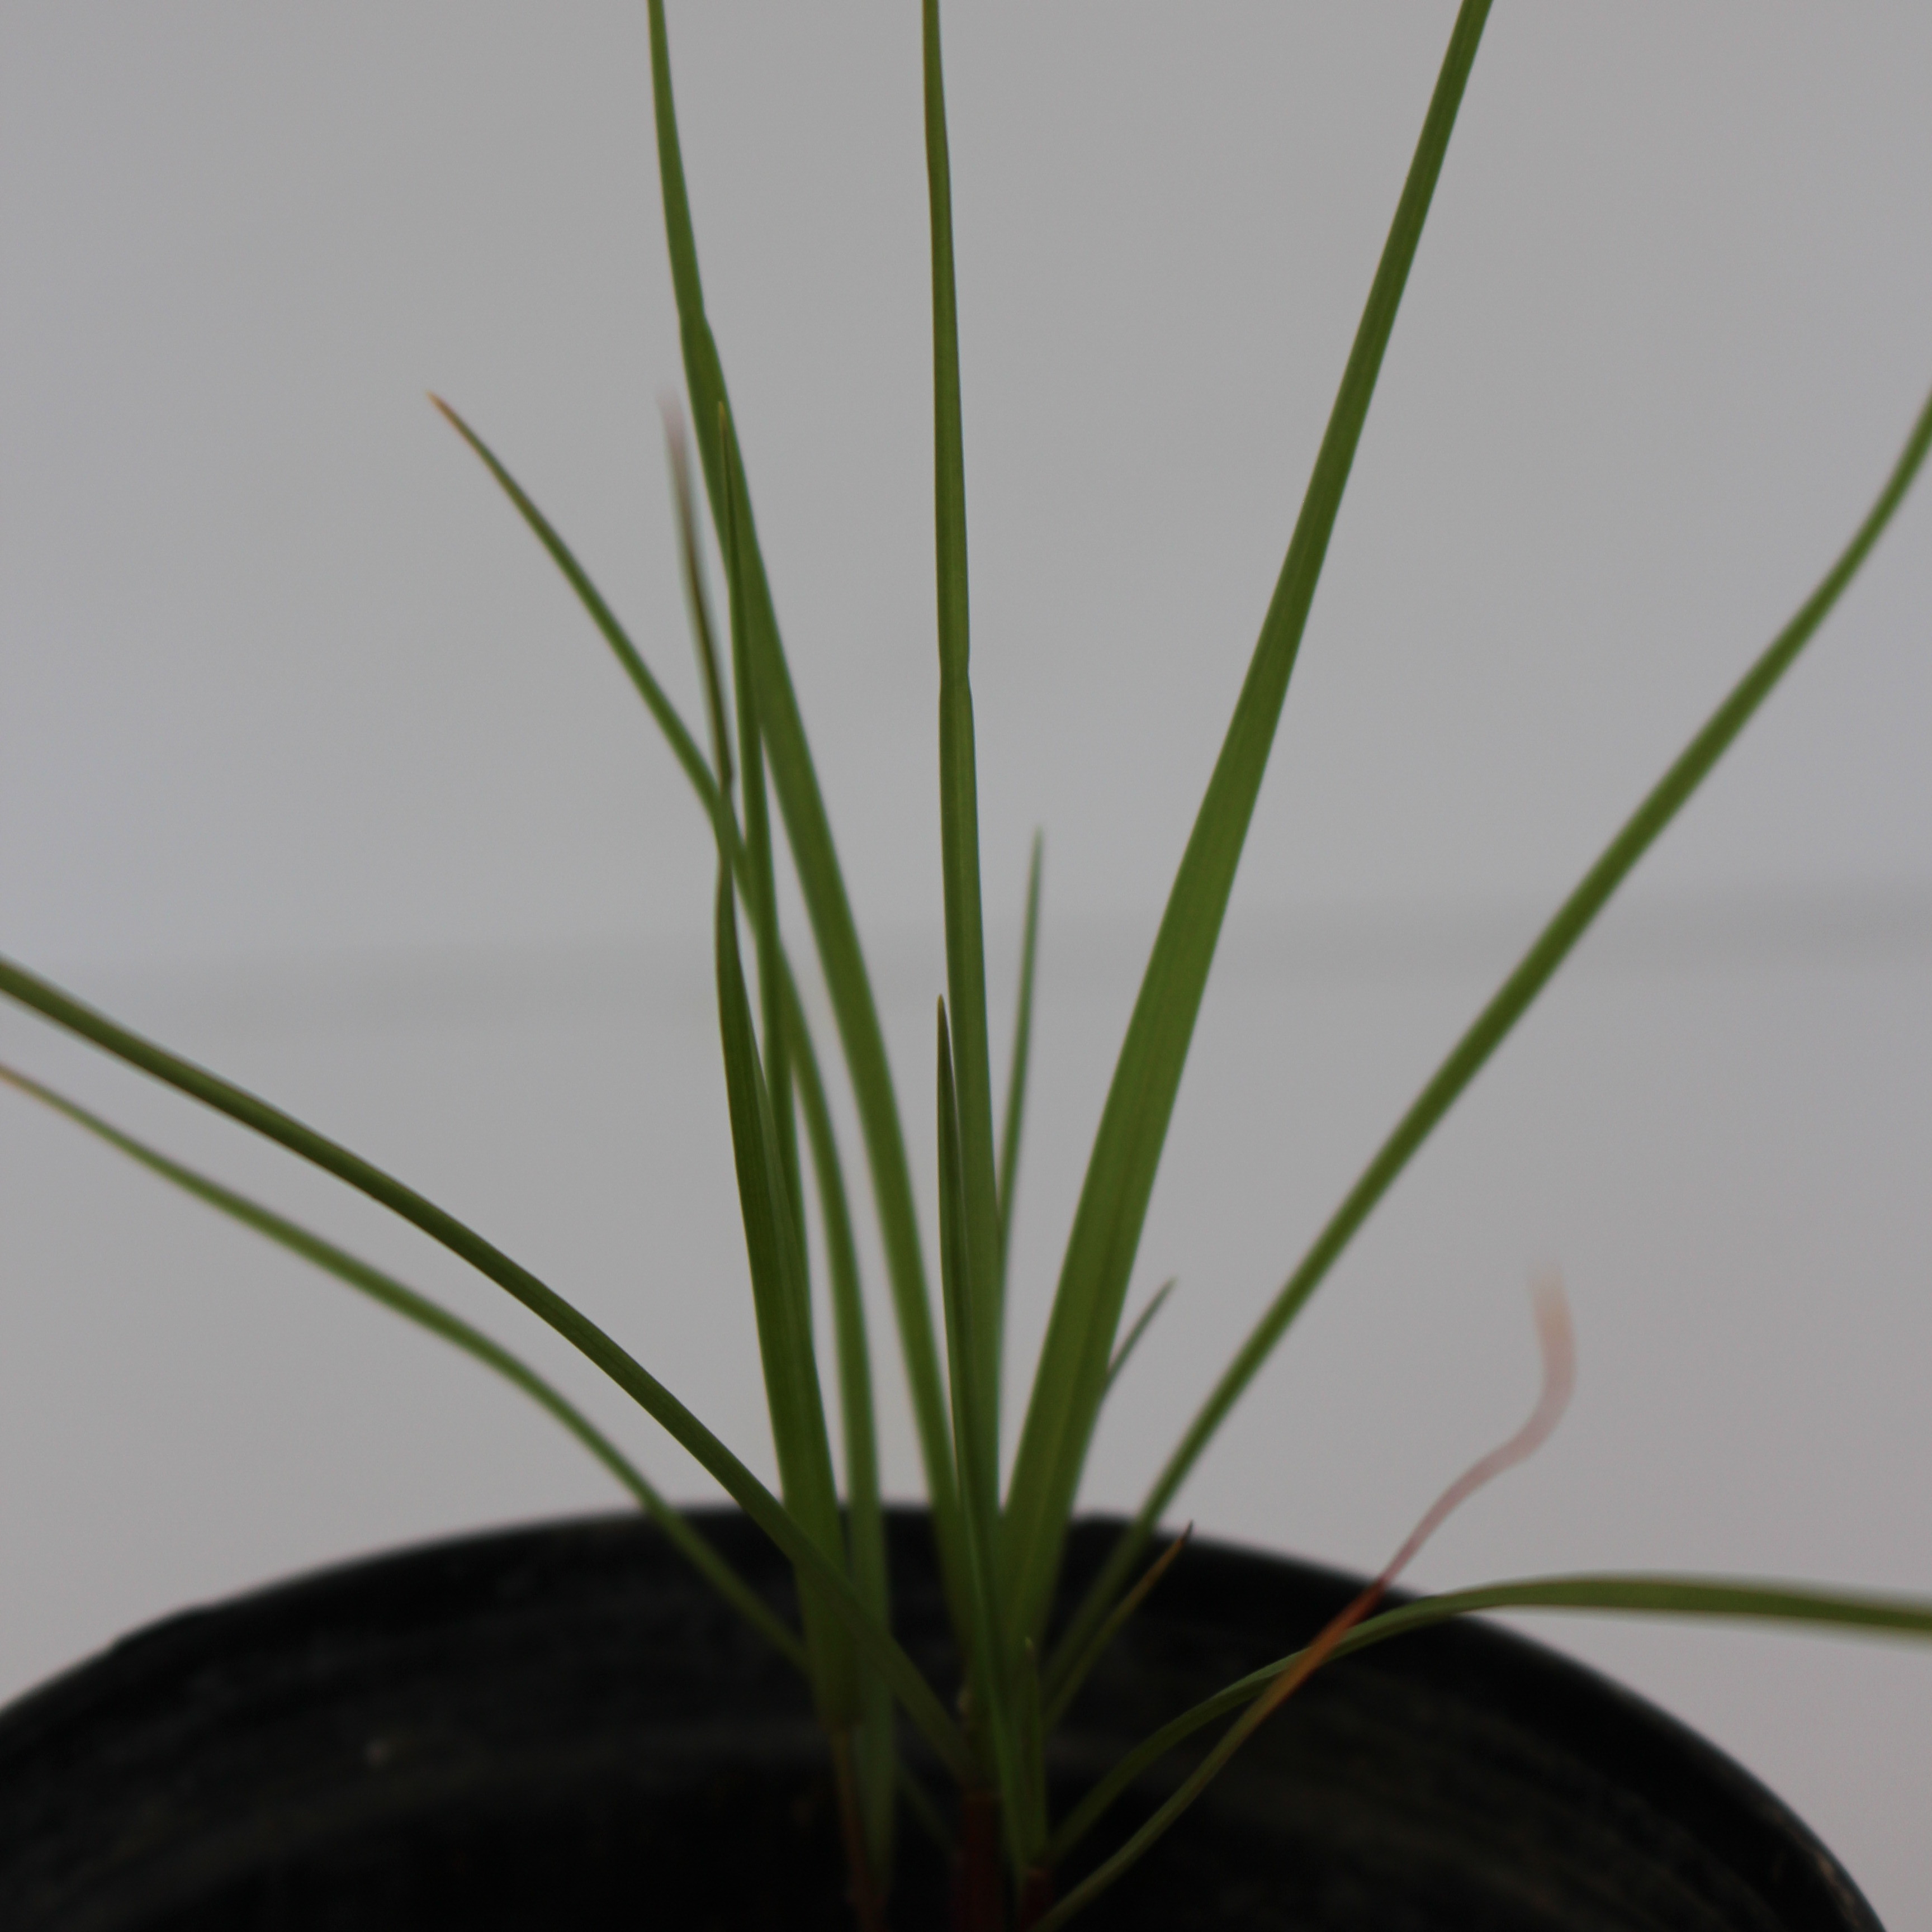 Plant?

Lolium multiflorum
